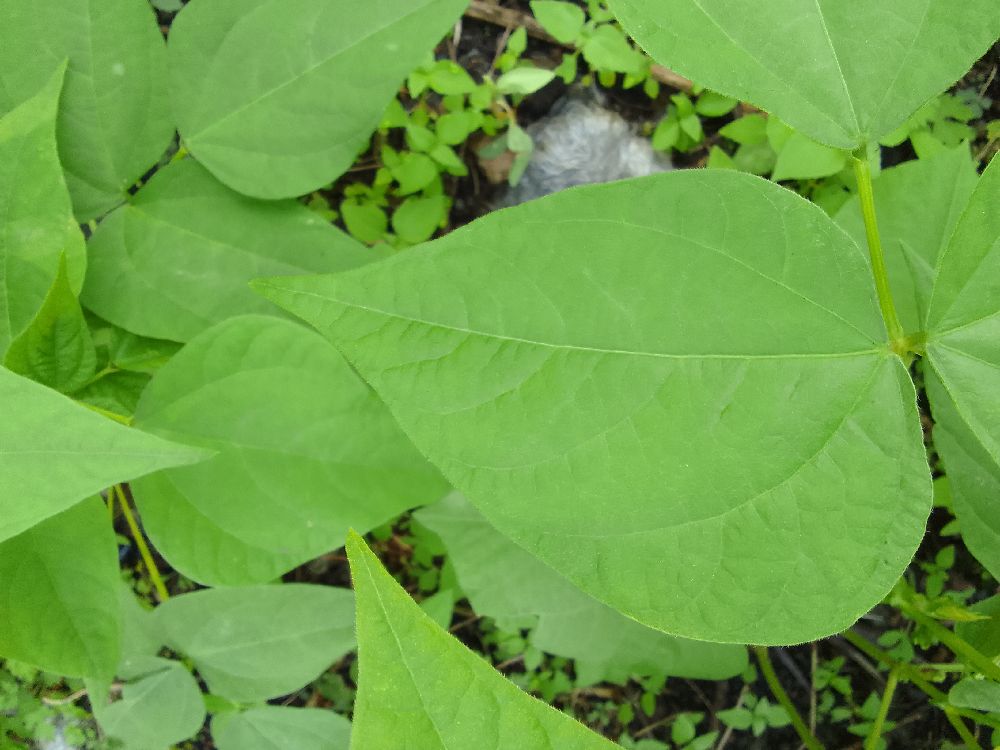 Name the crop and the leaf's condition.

common bean, healthy
